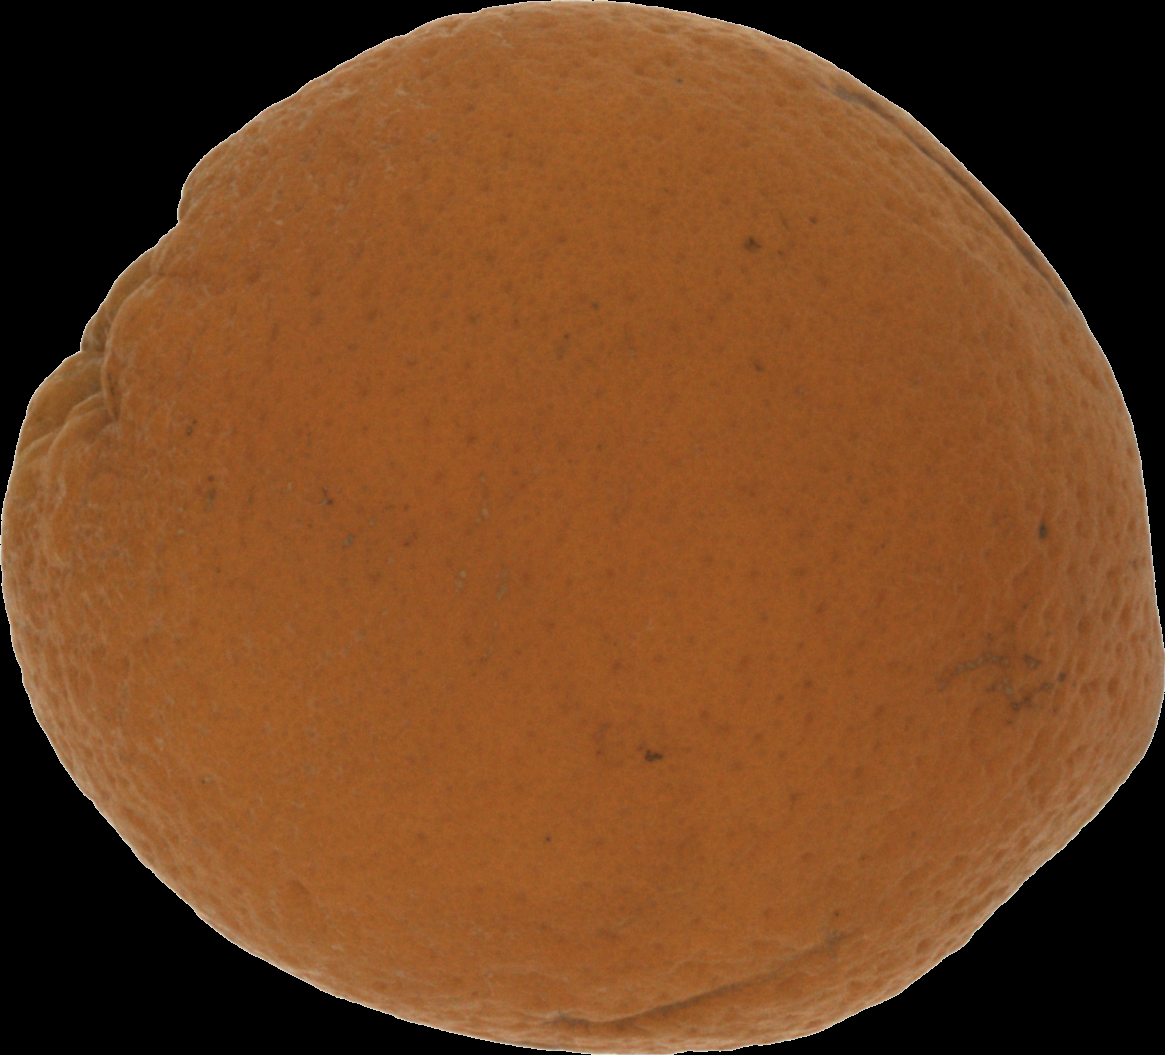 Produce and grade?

orange, bad
